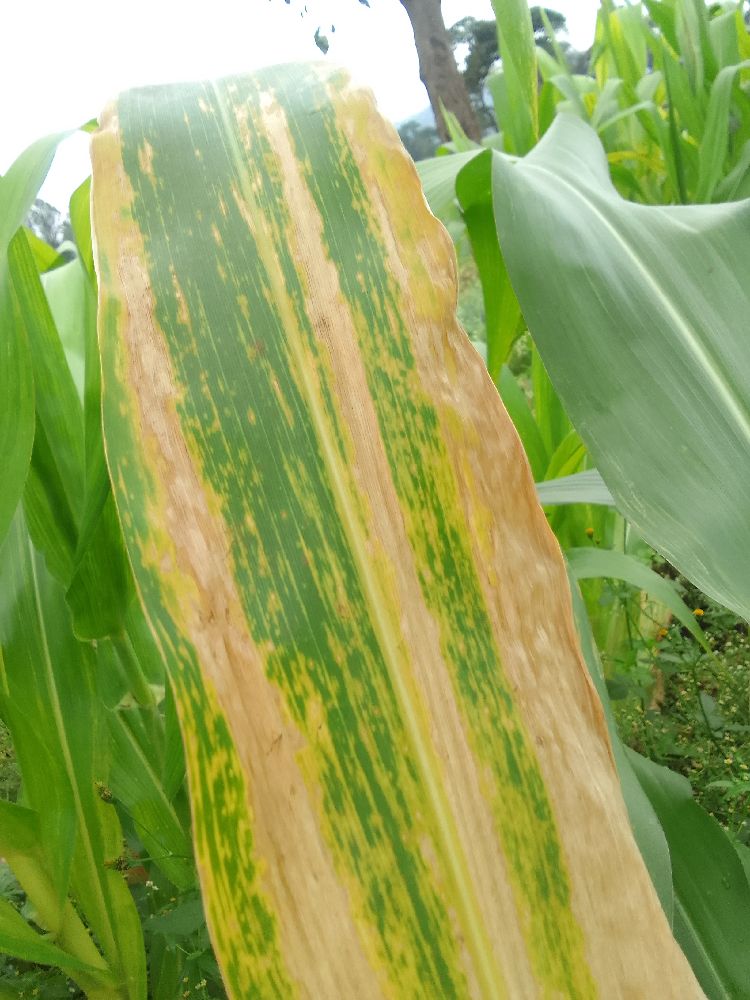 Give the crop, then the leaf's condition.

maize, maize lethal necrosis
